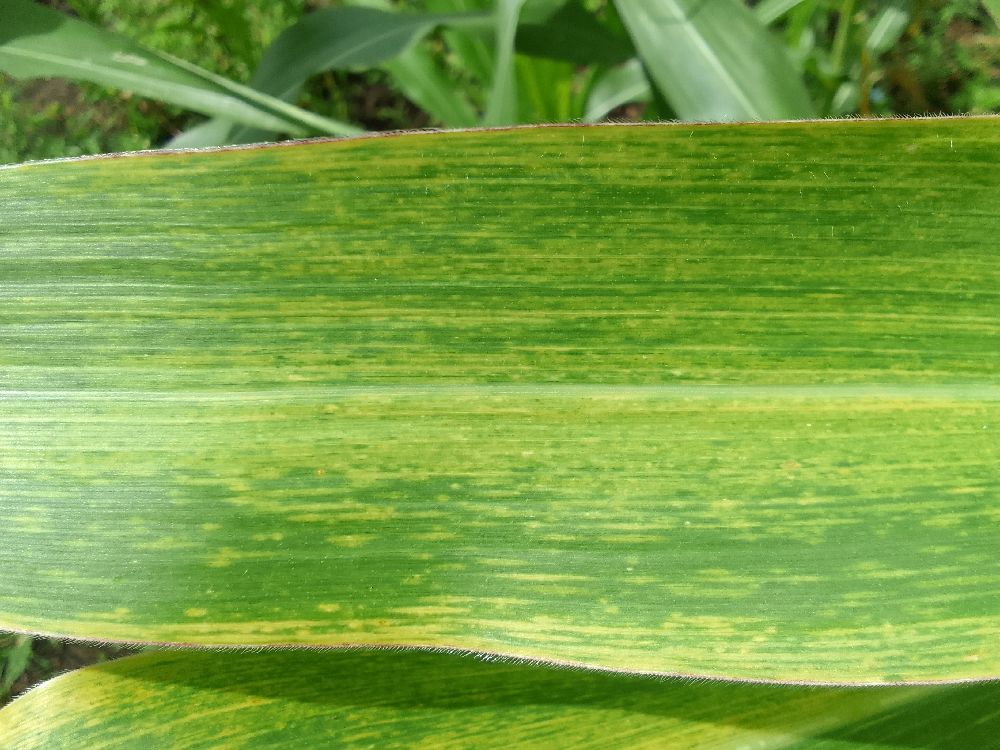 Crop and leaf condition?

maize, maize lethal necrosis
